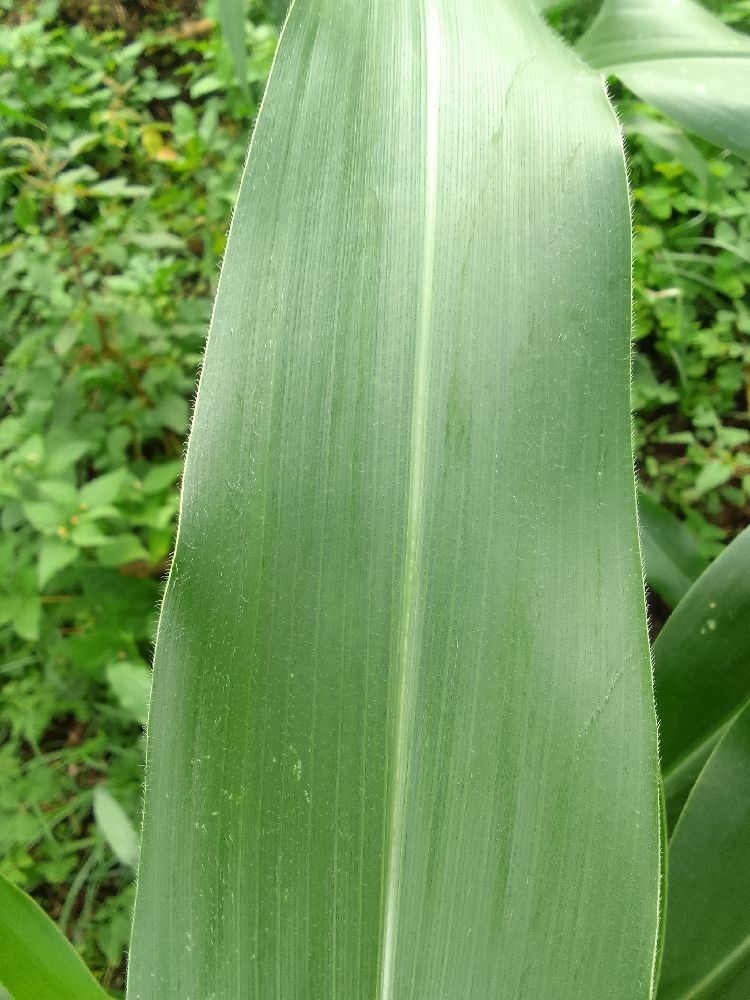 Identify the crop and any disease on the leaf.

maize, healthy
